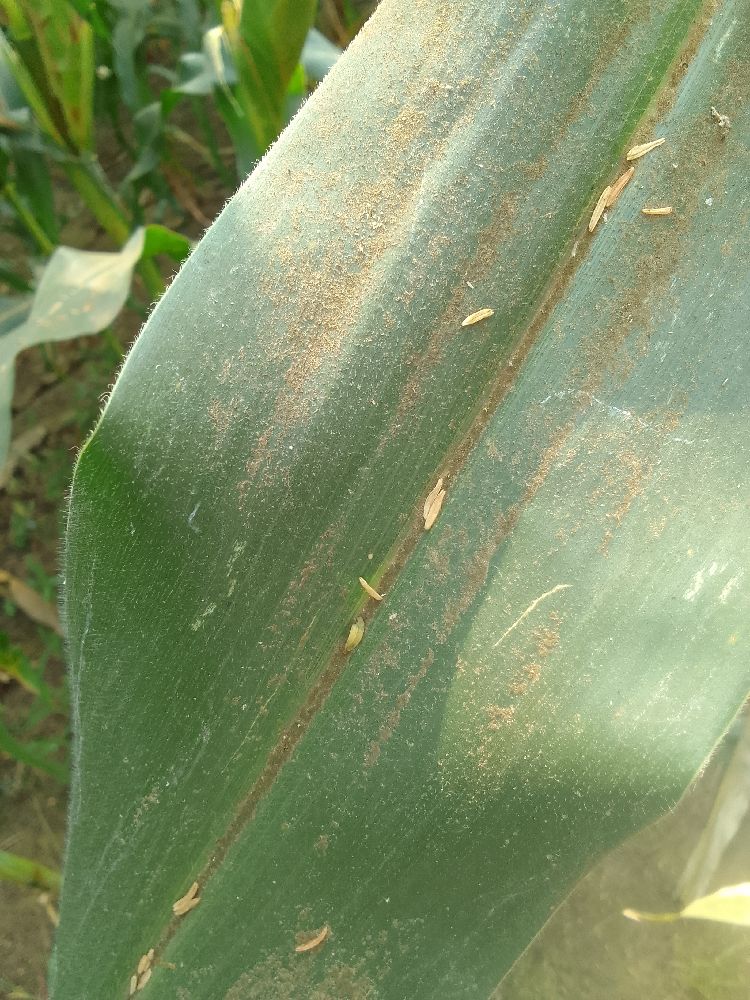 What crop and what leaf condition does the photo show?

maize, healthy
